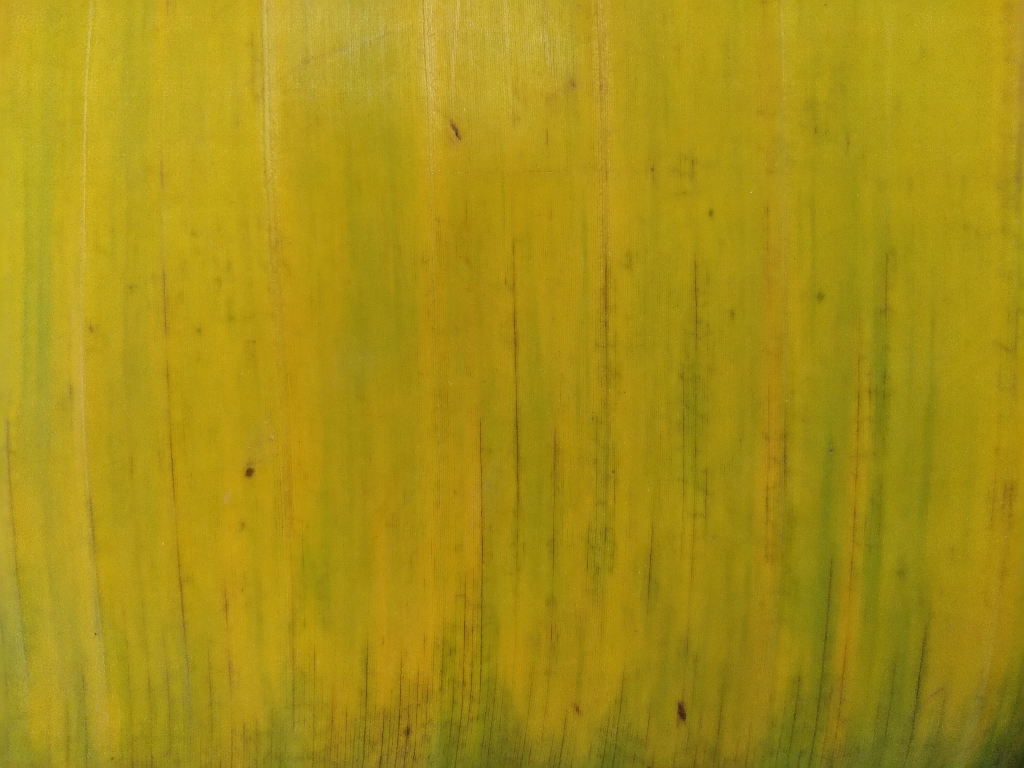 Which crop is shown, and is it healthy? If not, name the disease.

banana, fusarium wilt race 1
